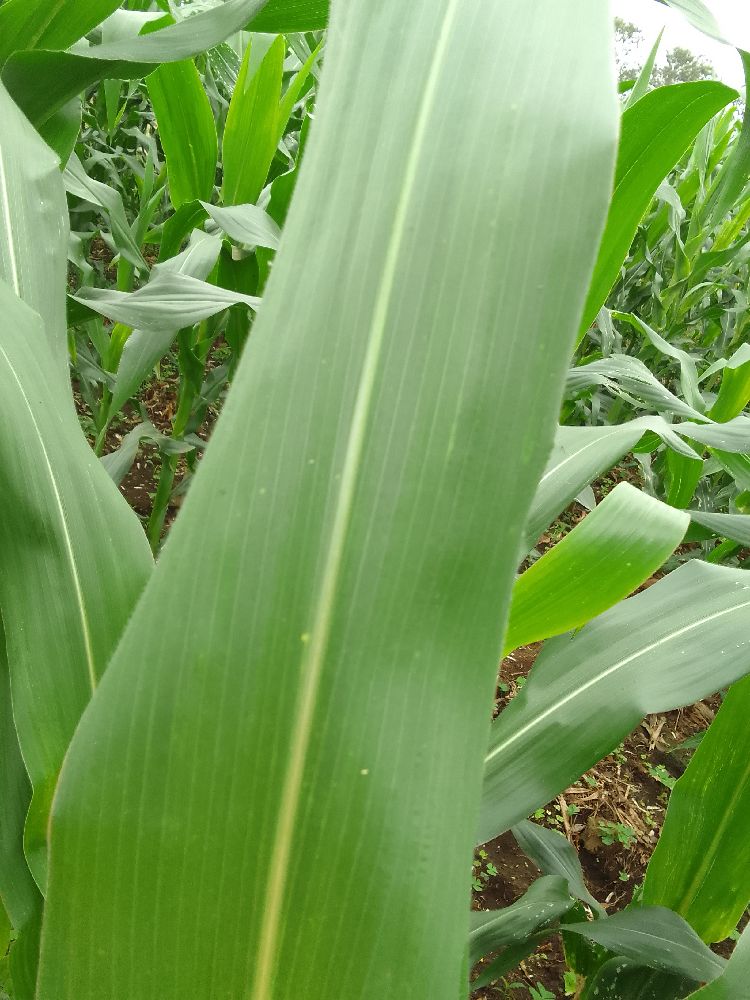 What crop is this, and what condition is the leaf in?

maize, healthy
